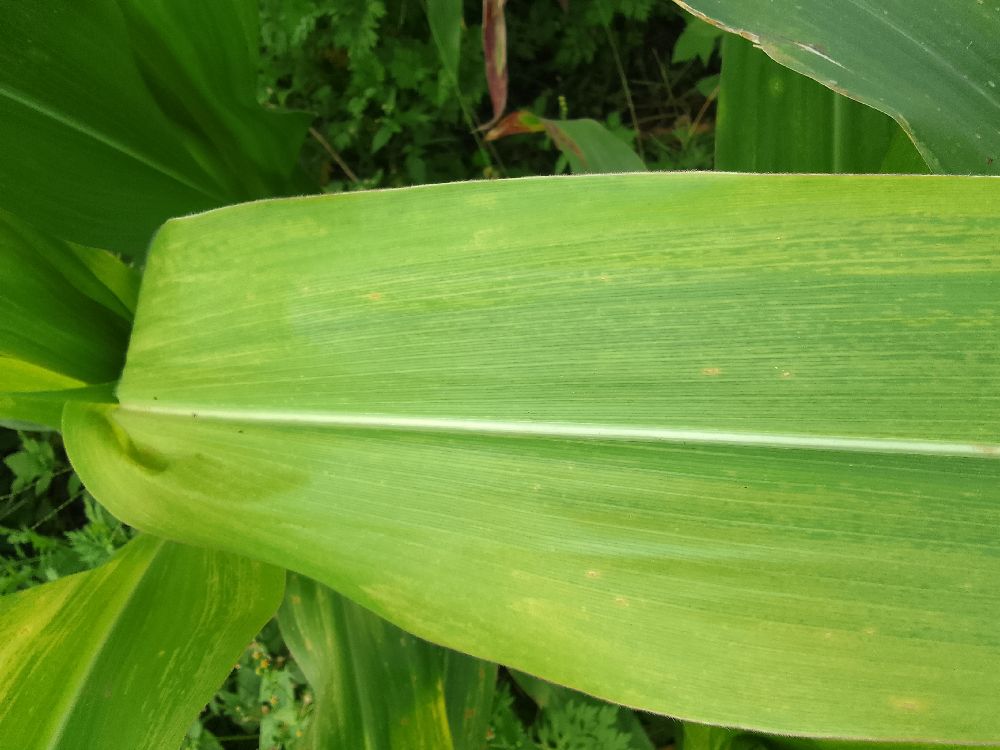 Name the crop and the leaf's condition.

maize, maize lethal necrosis
